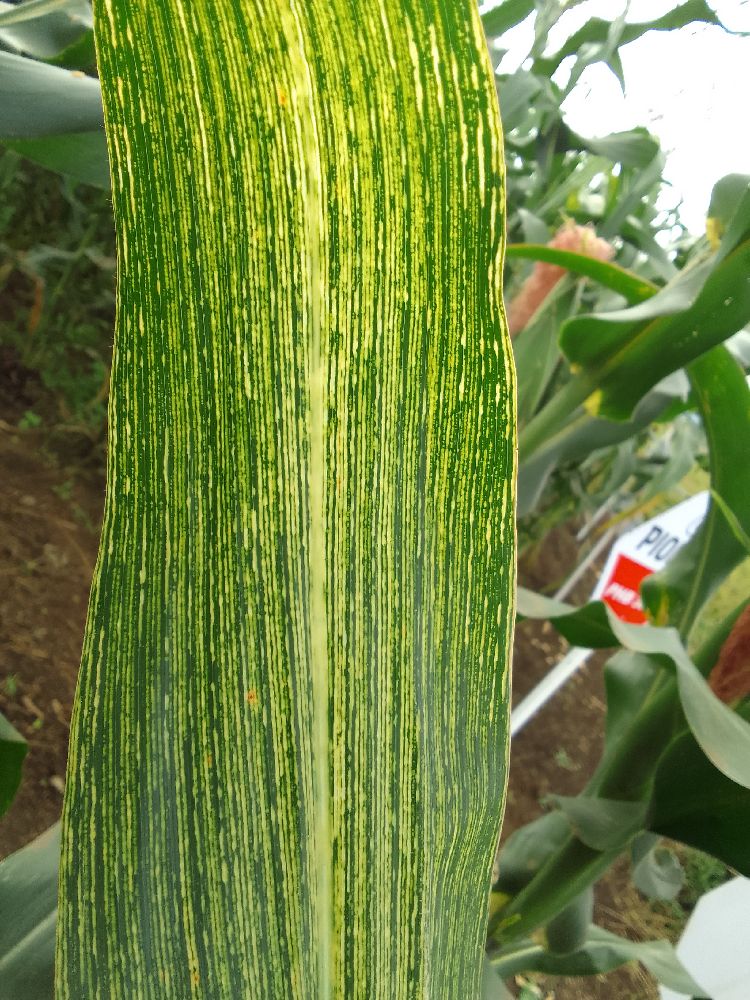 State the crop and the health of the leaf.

maize, maize streak virus
